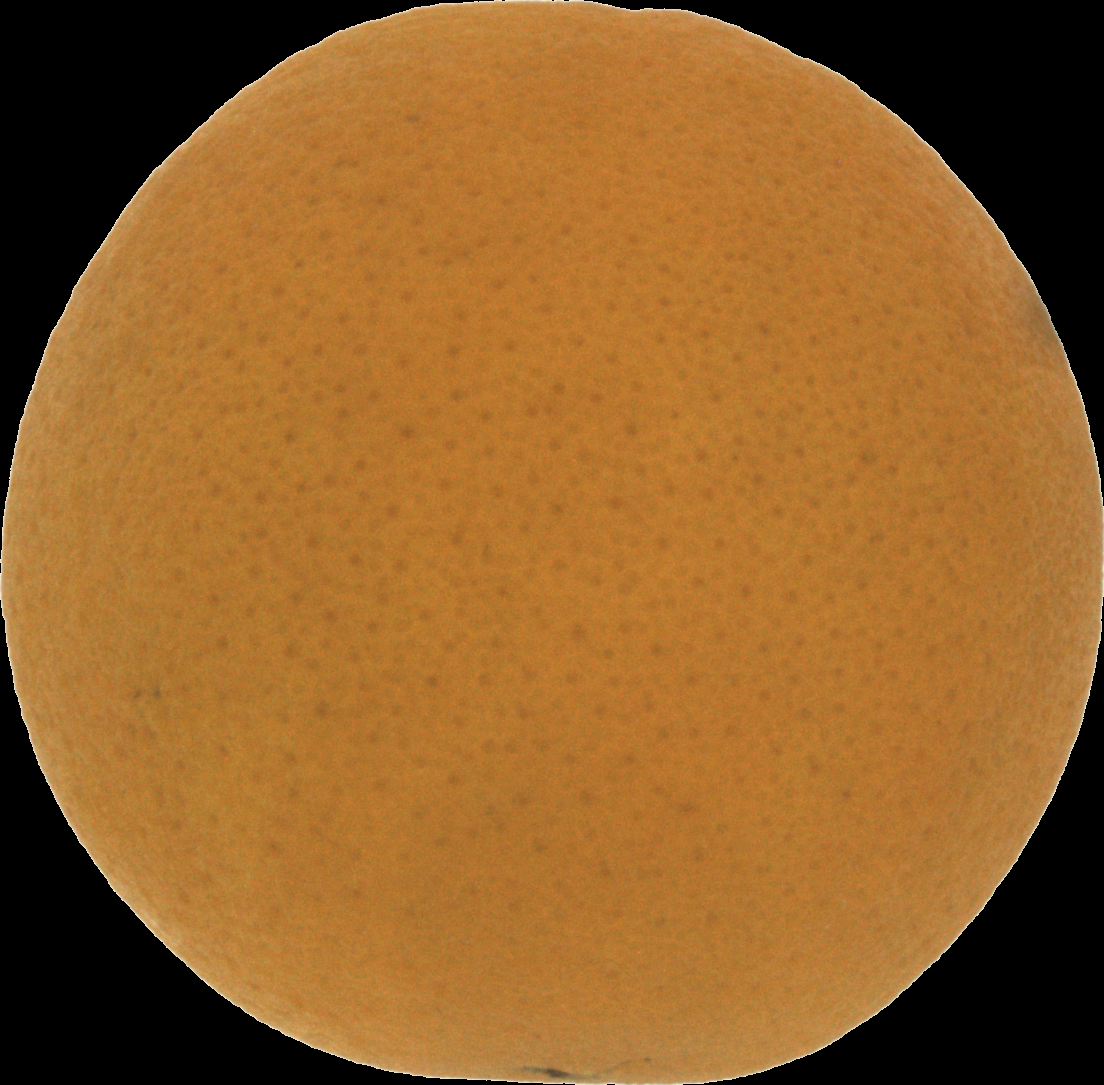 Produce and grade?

orange, good
